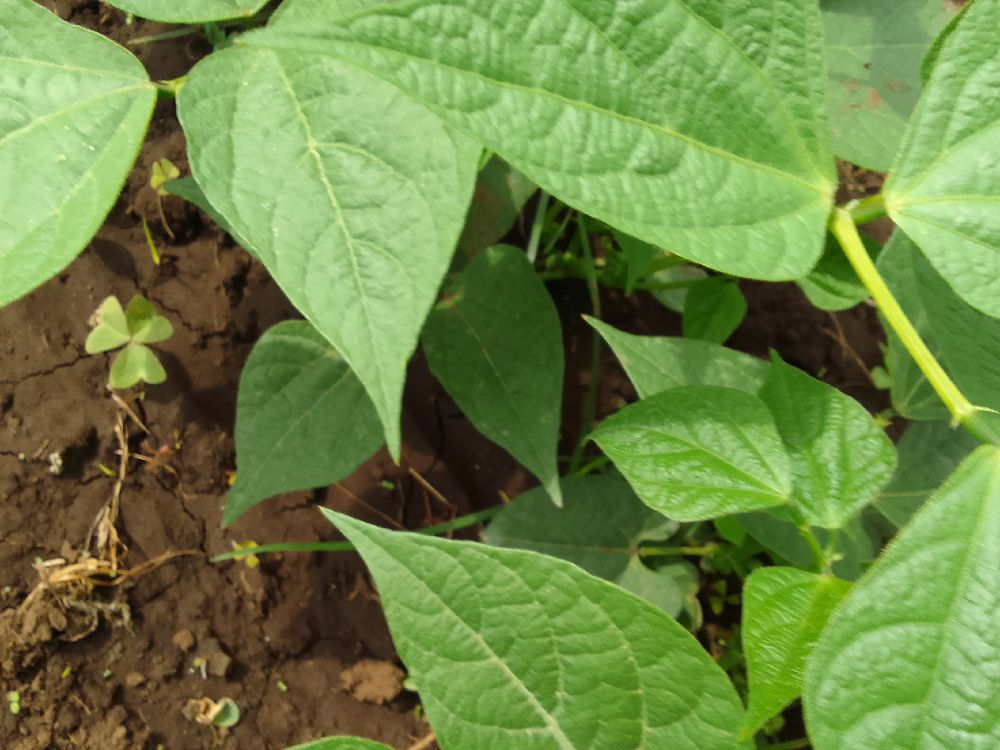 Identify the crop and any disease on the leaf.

common bean, healthy
